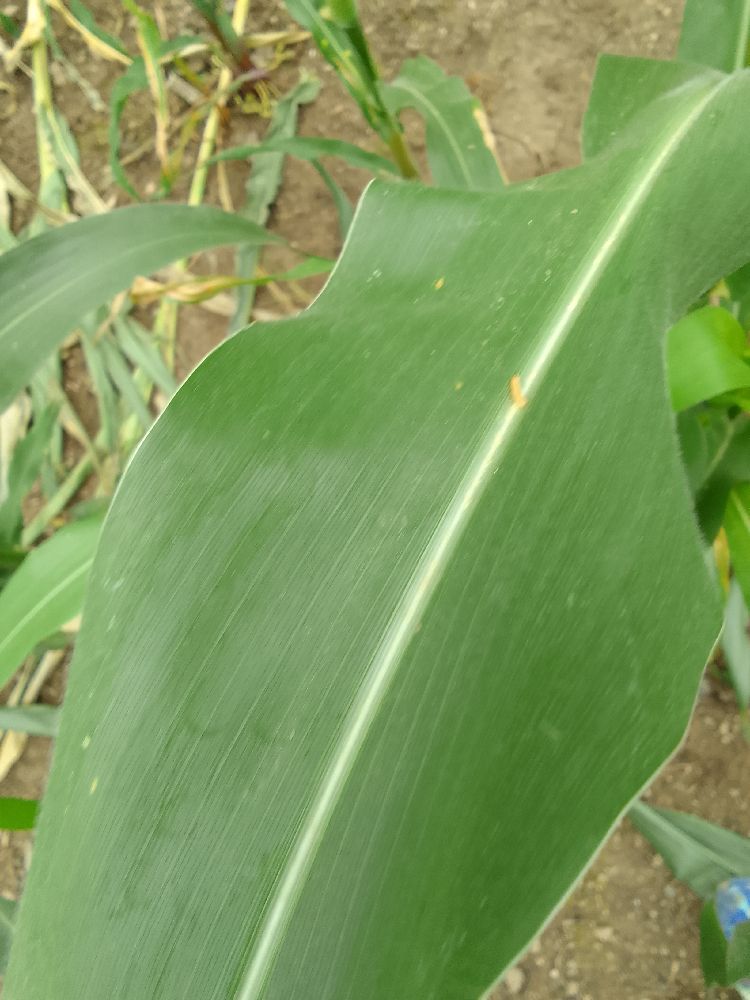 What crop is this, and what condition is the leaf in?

maize, healthy
